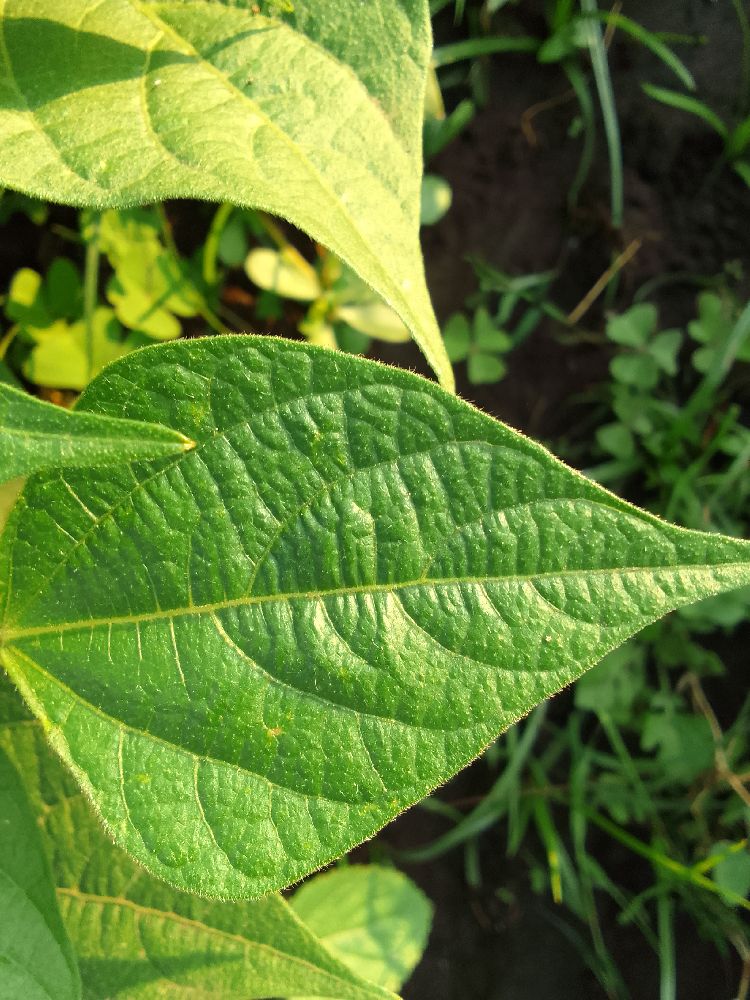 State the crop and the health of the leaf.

common bean, healthy
